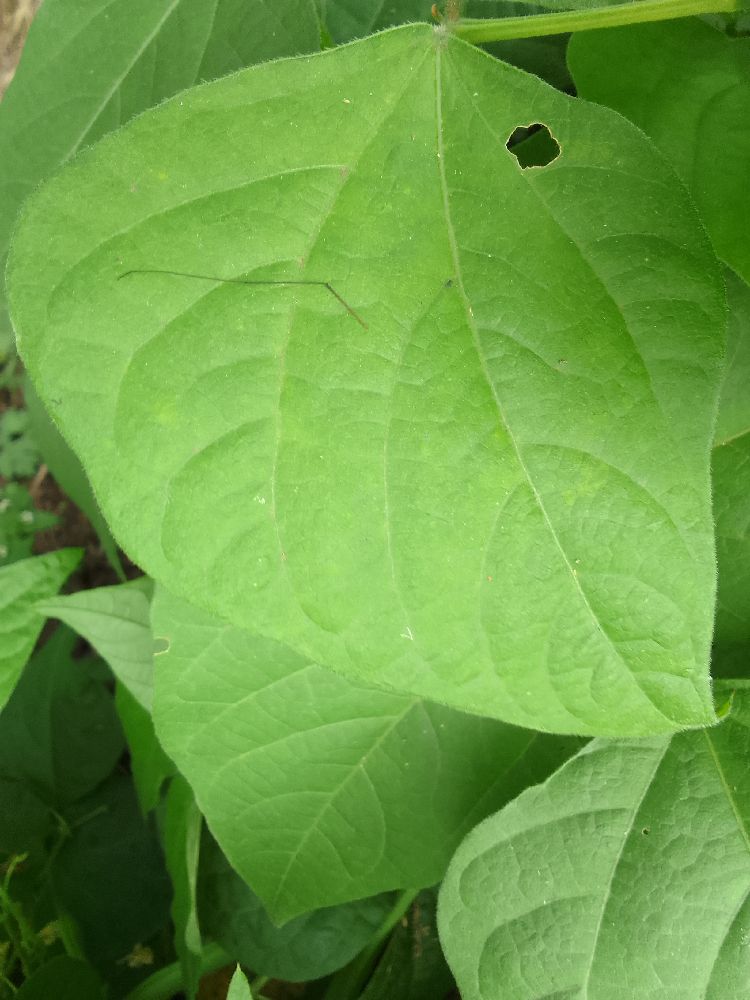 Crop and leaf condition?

common bean, healthy
